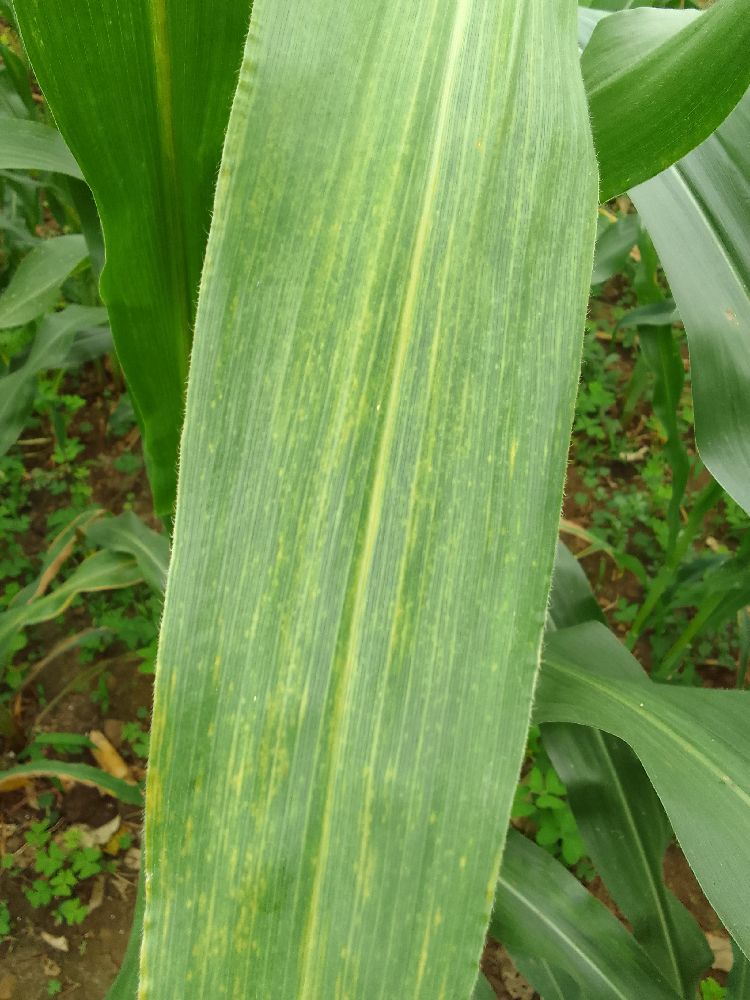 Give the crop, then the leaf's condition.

maize, maize lethal necrosis
